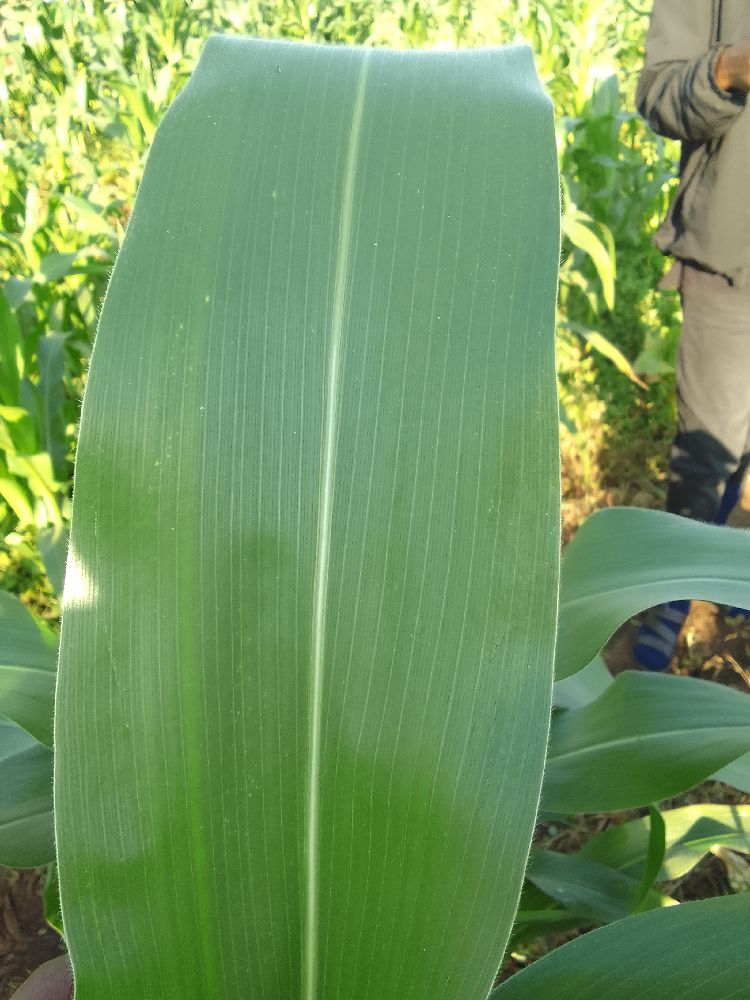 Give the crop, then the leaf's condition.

maize, healthy
